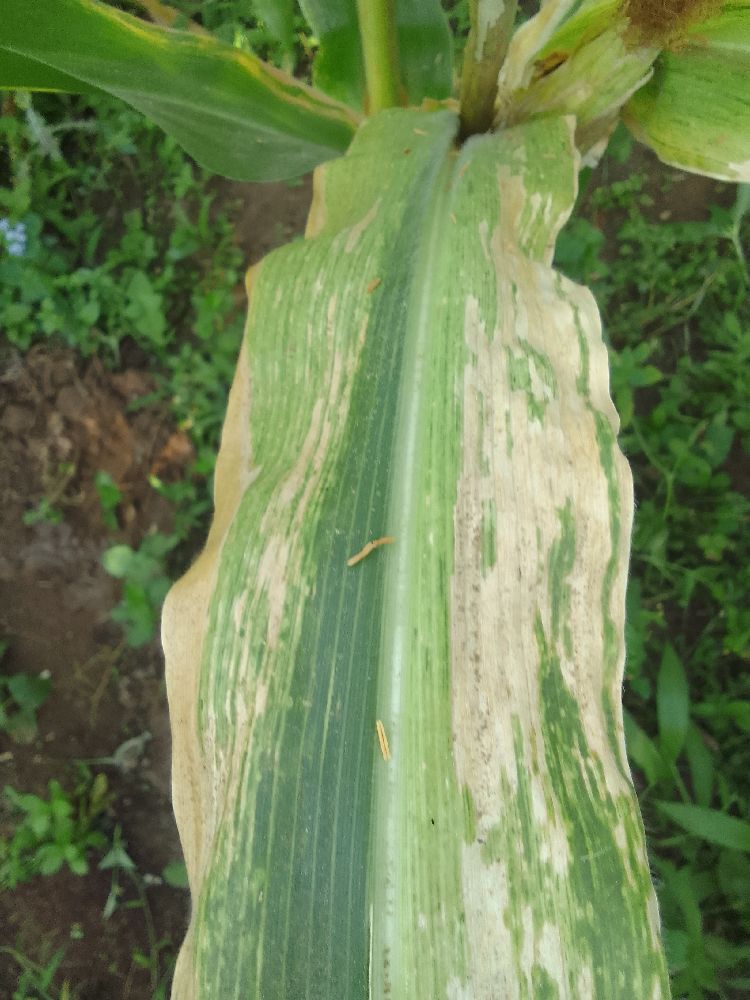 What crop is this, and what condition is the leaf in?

maize, maize lethal necrosis
